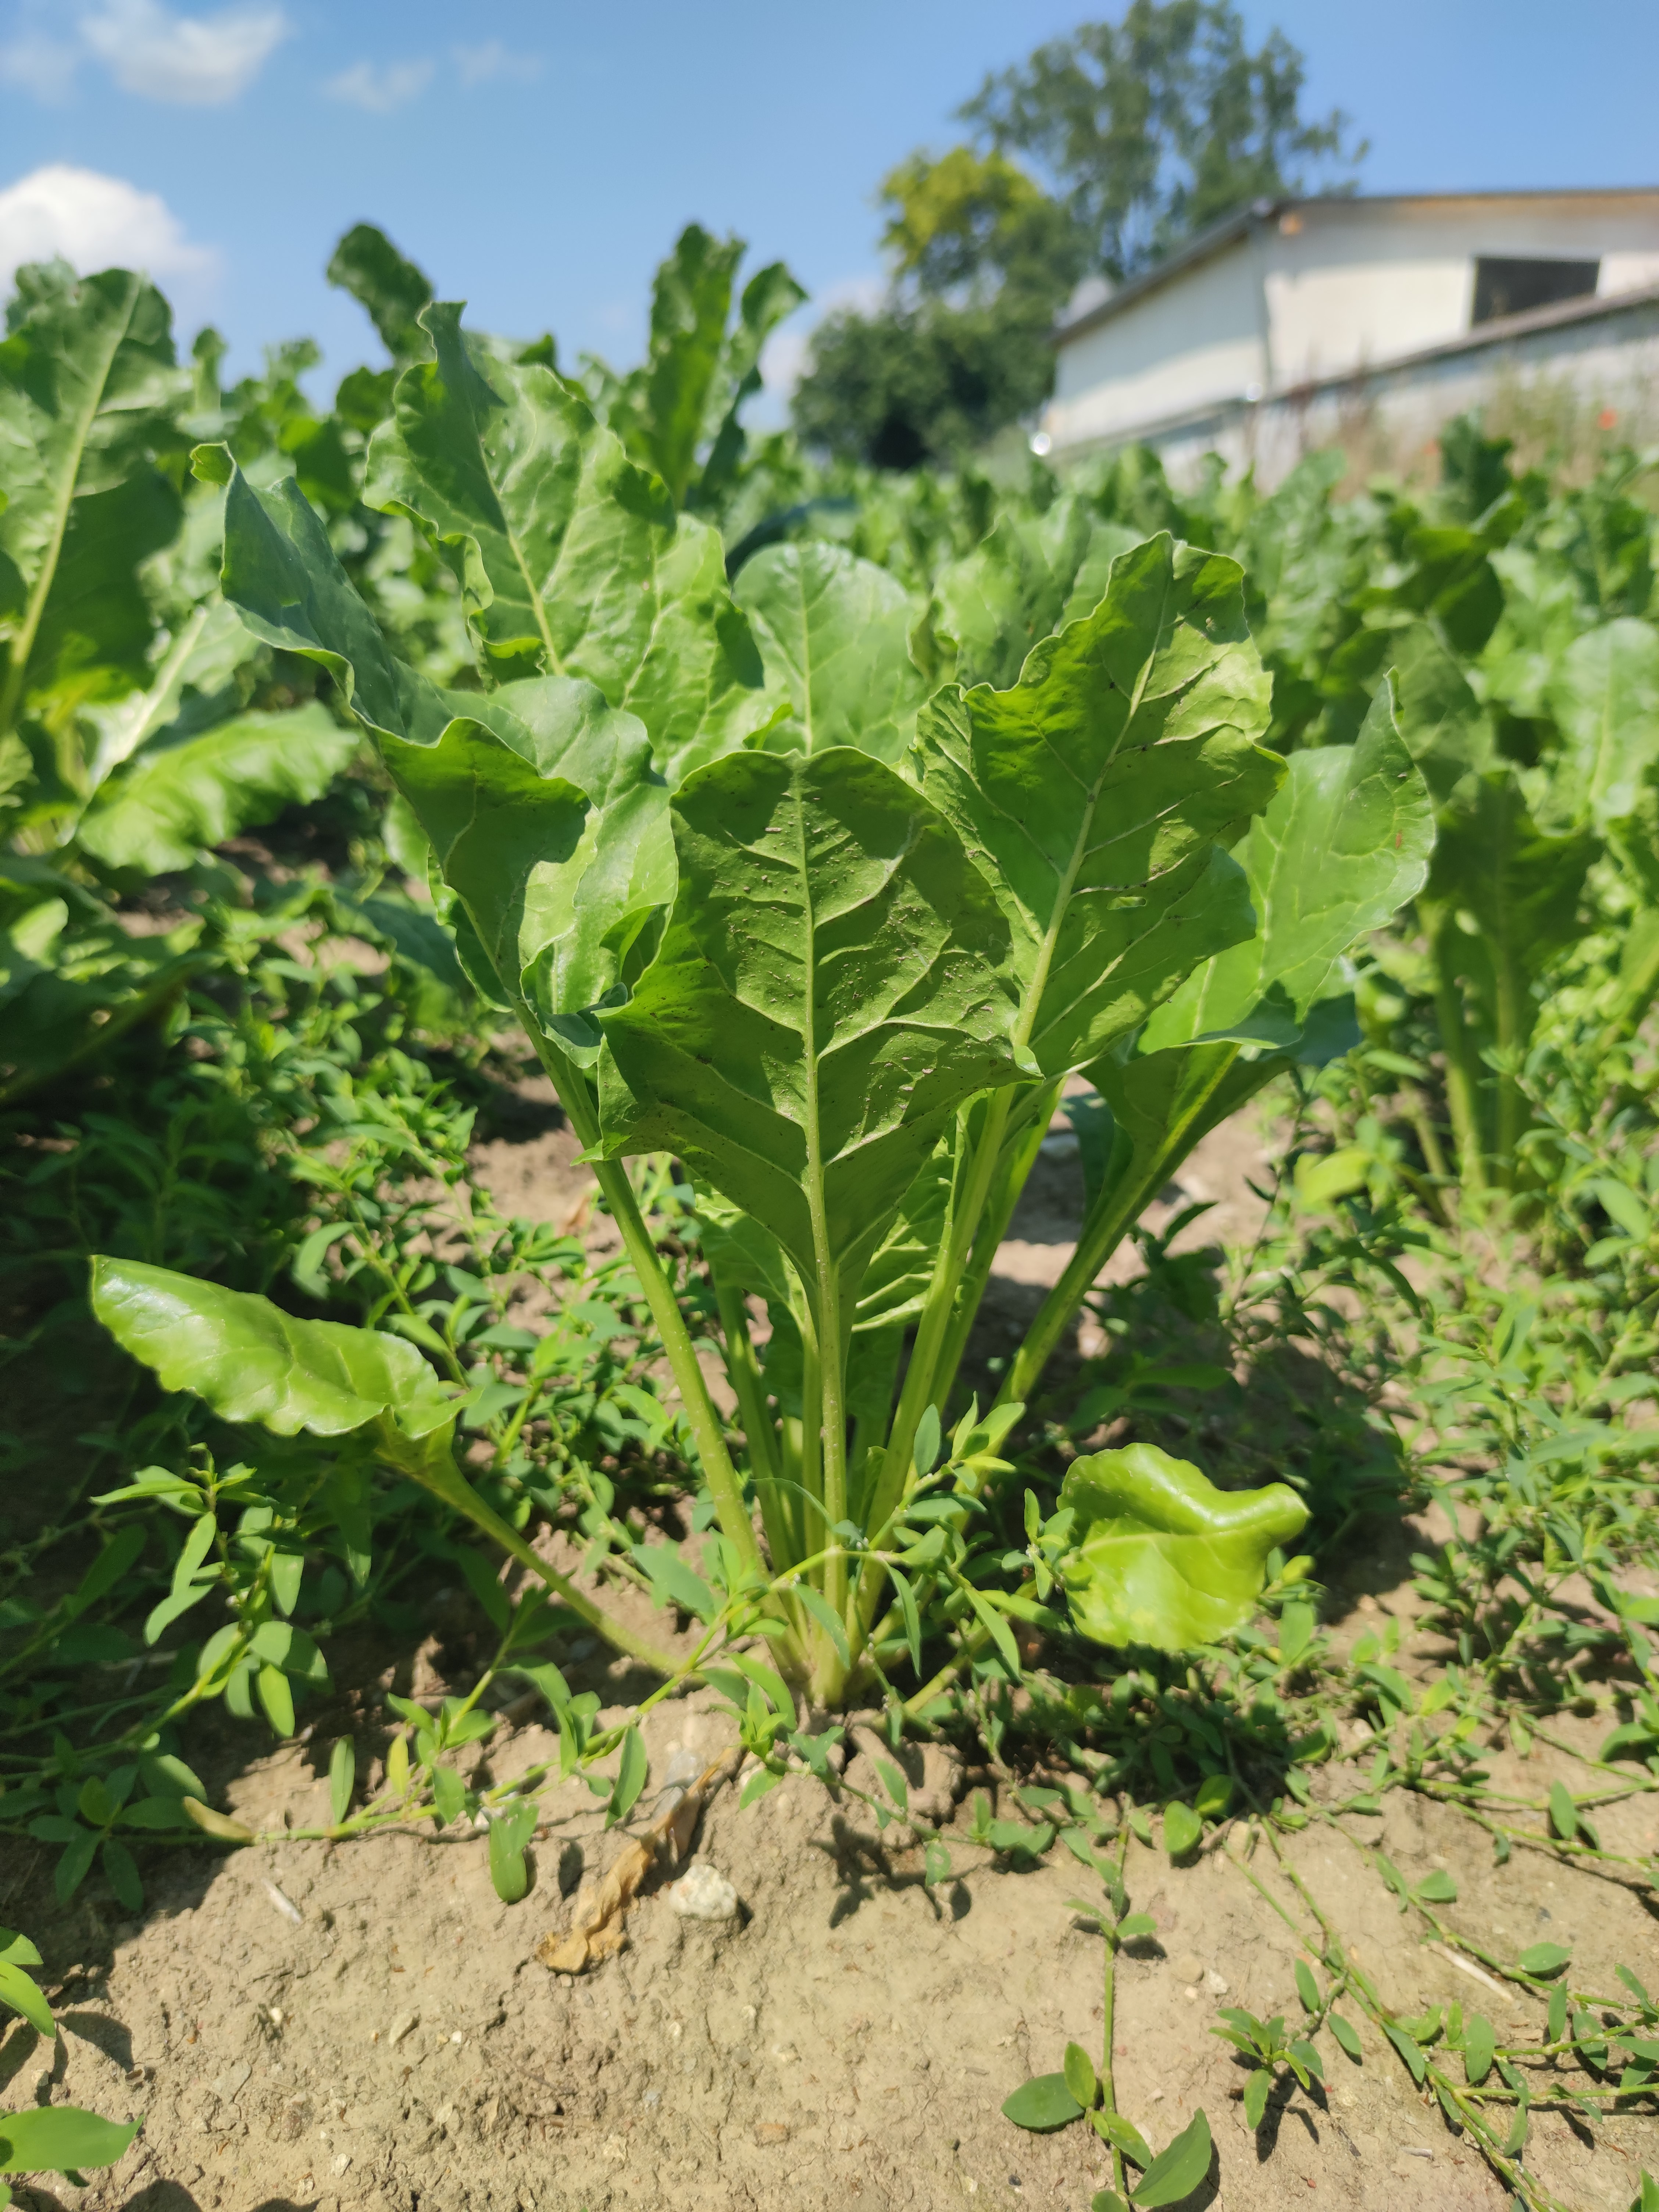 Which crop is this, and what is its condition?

beet, unaffected
